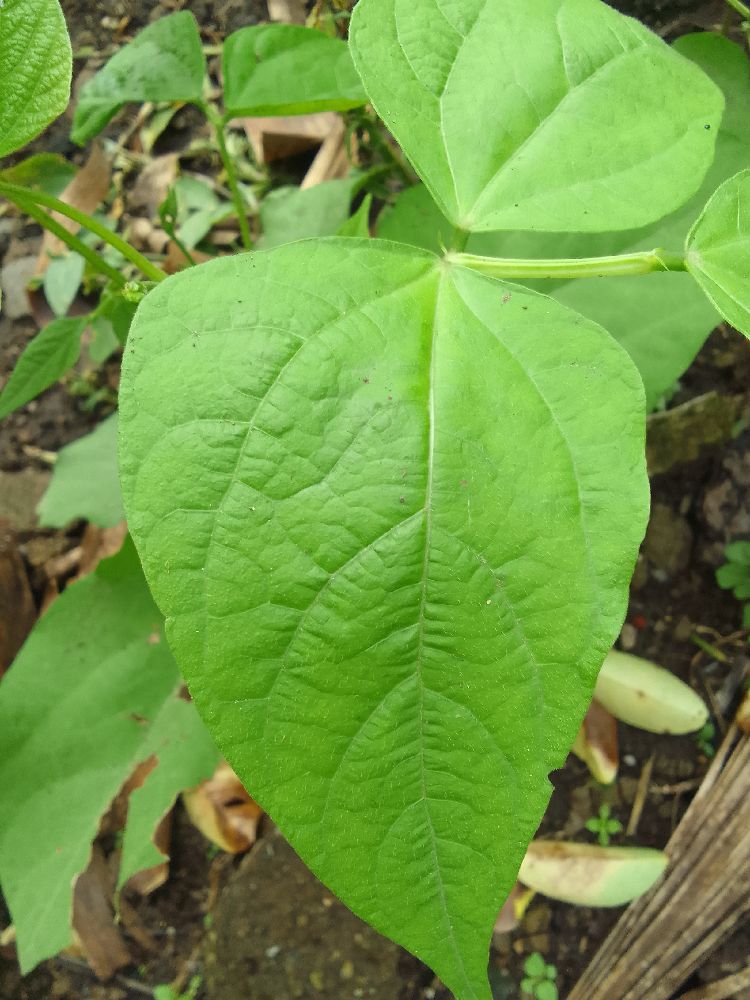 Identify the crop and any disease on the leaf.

common bean, healthy
